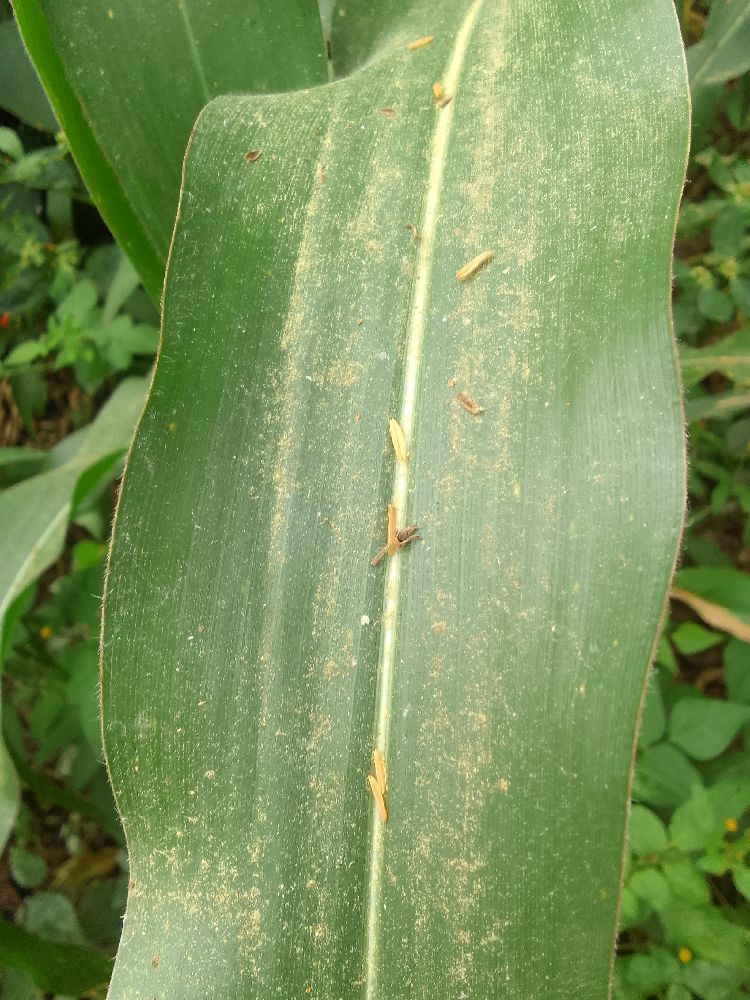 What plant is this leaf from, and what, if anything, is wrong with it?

maize, healthy
